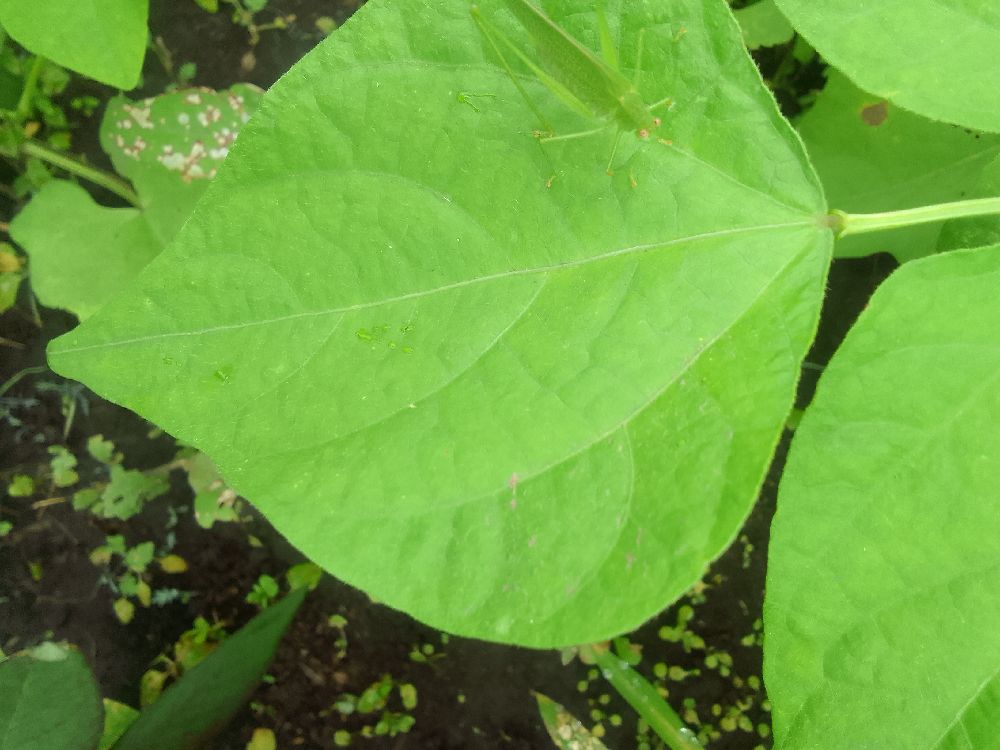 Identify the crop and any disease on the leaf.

common bean, healthy
